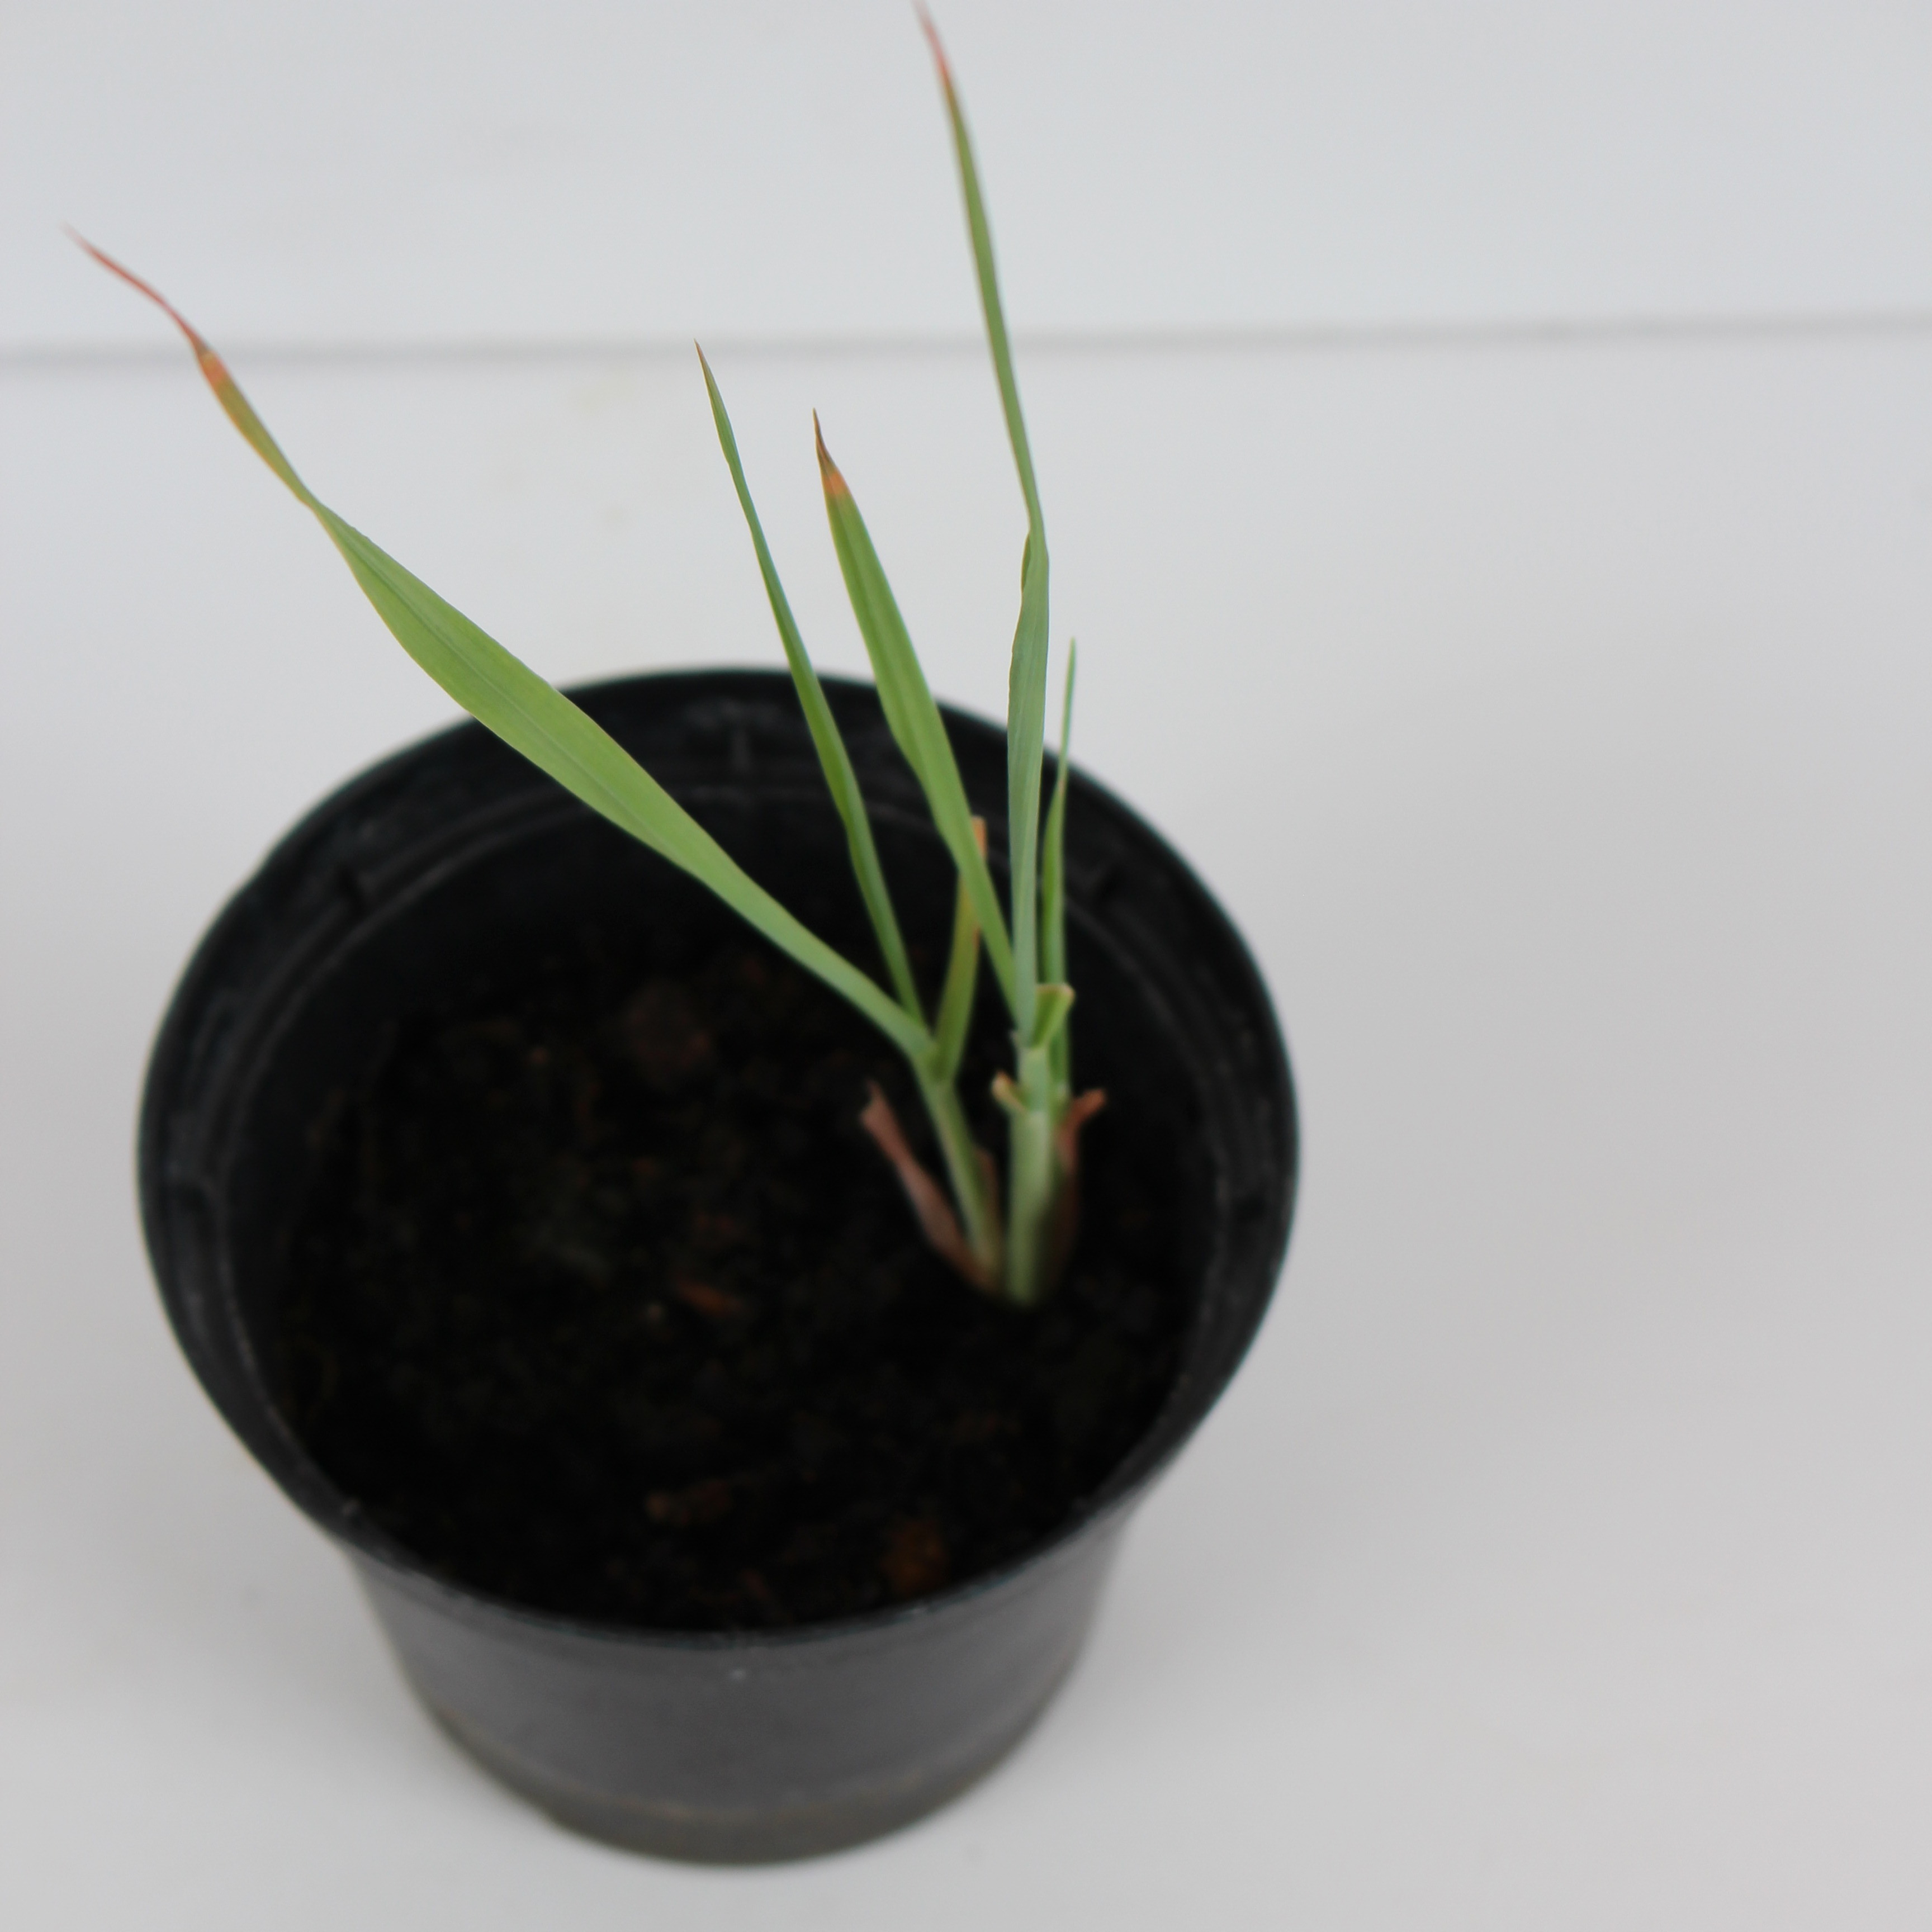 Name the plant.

Avena sterilis
